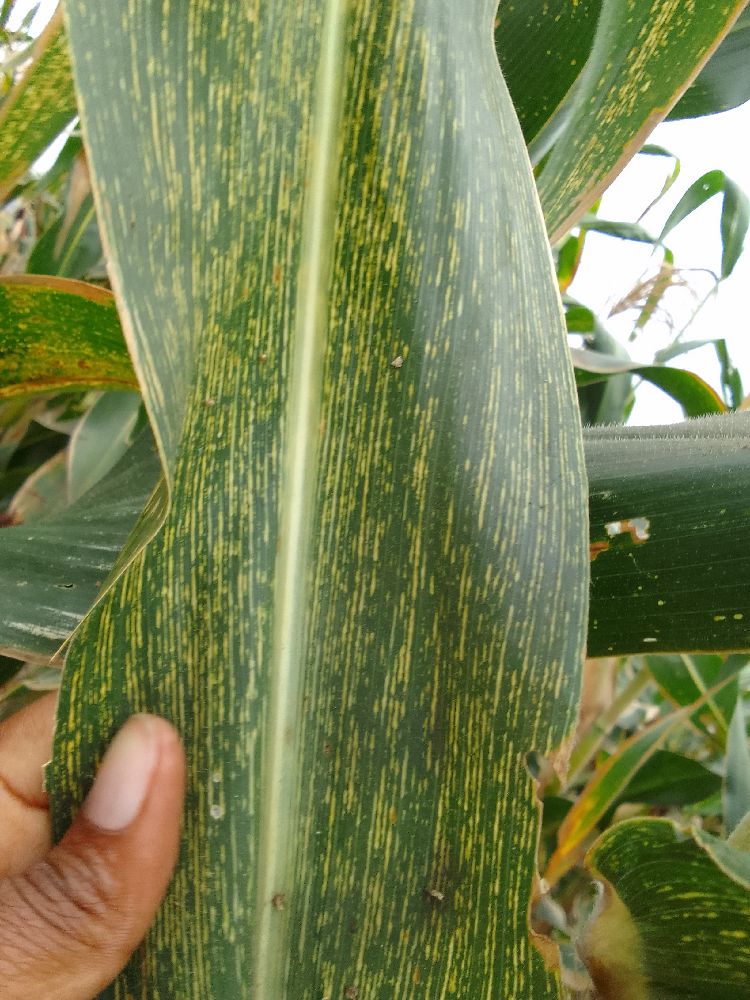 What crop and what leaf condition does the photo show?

maize, maize streak virus
